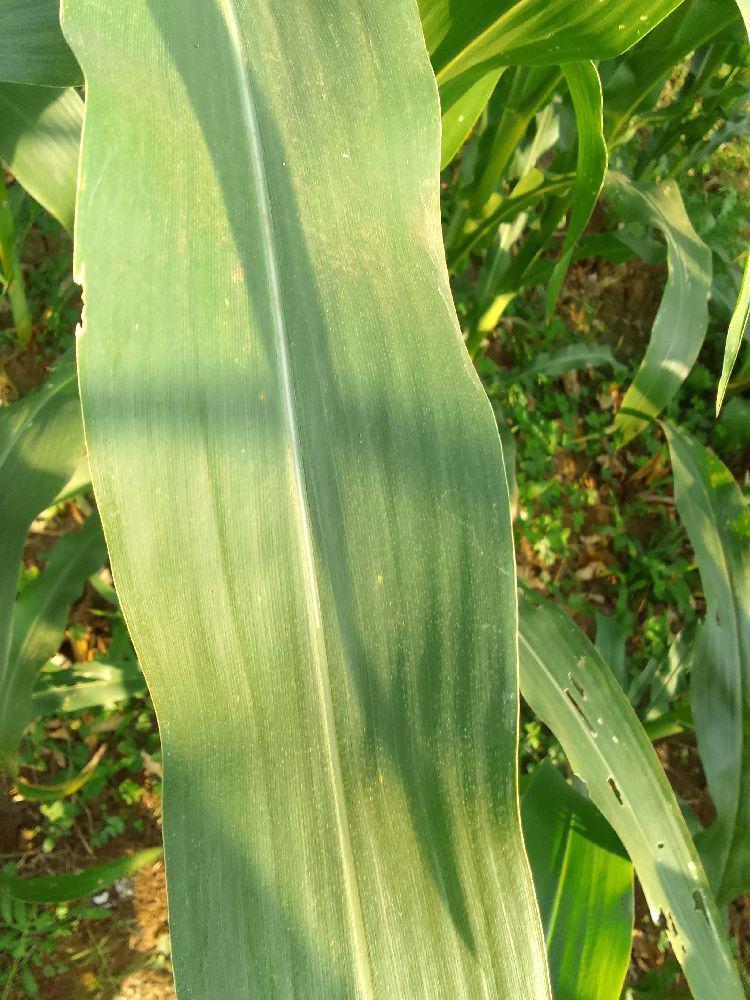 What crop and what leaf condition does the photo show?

maize, healthy
